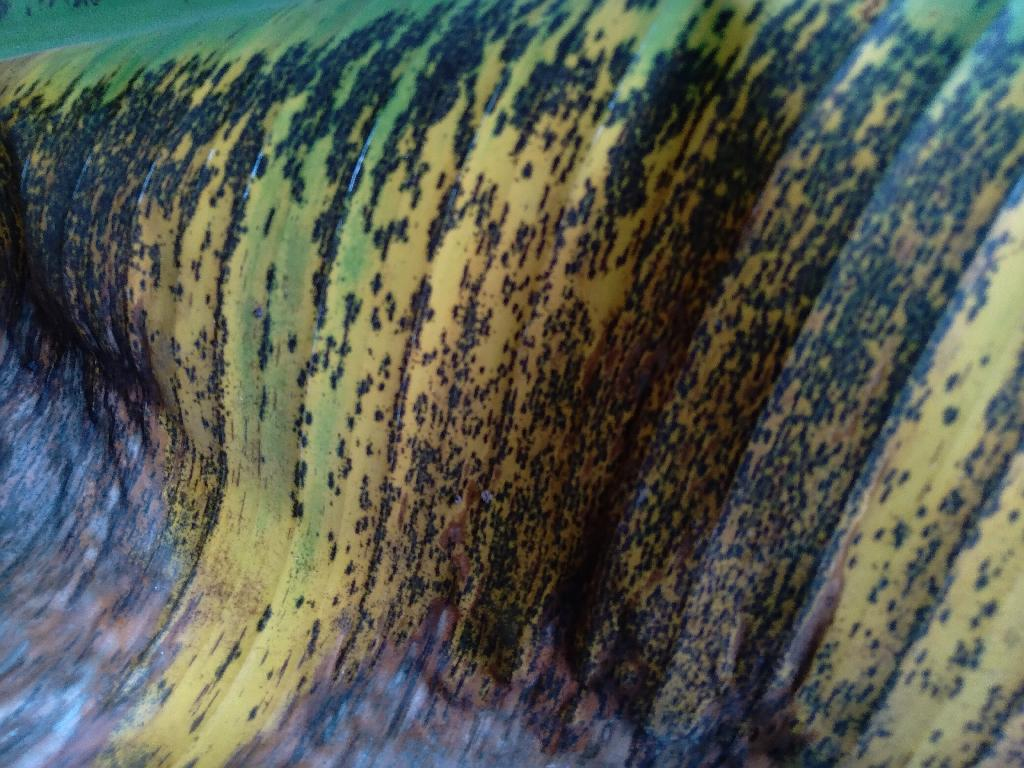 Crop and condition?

banana, black sigatoka
